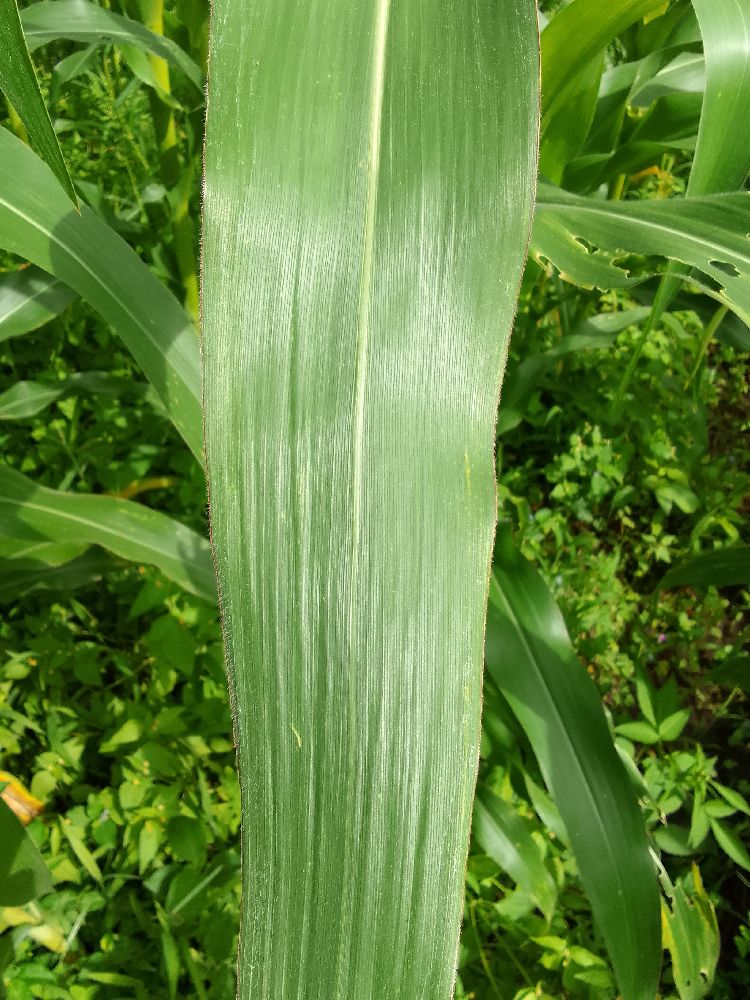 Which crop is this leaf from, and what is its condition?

maize, healthy
